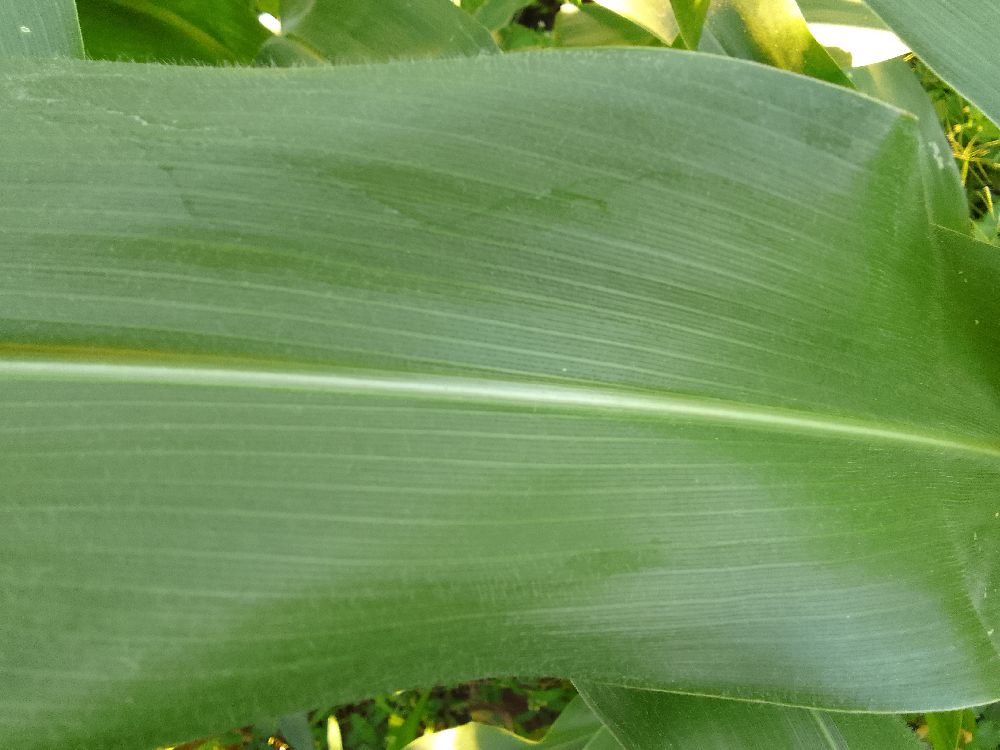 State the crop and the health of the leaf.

maize, healthy
